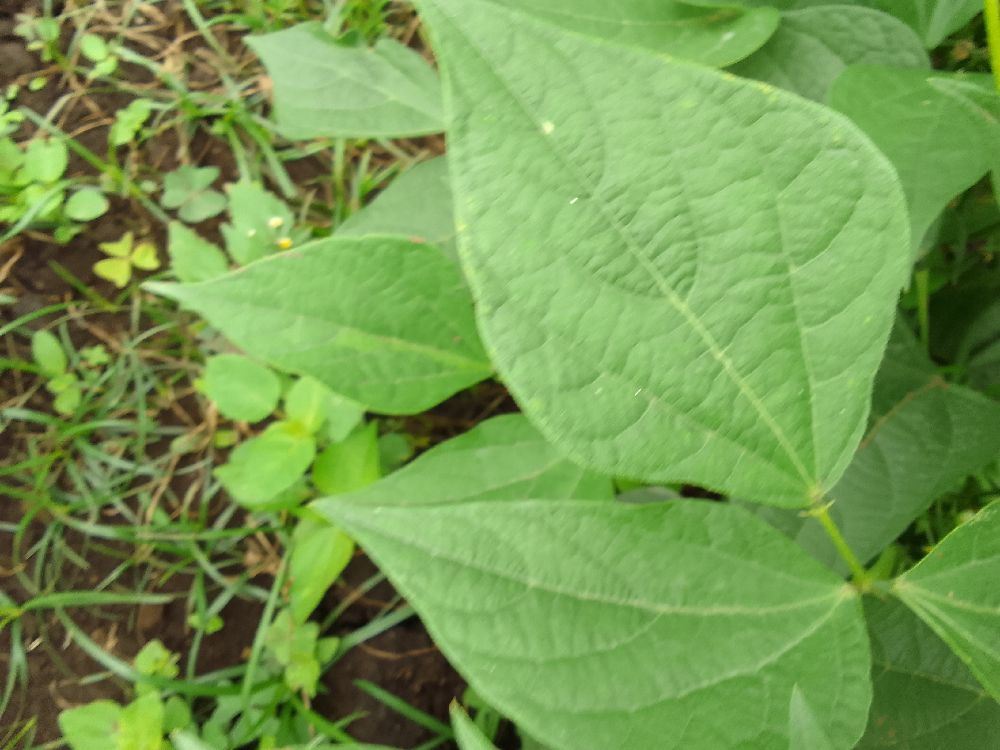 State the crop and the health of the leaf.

common bean, healthy
